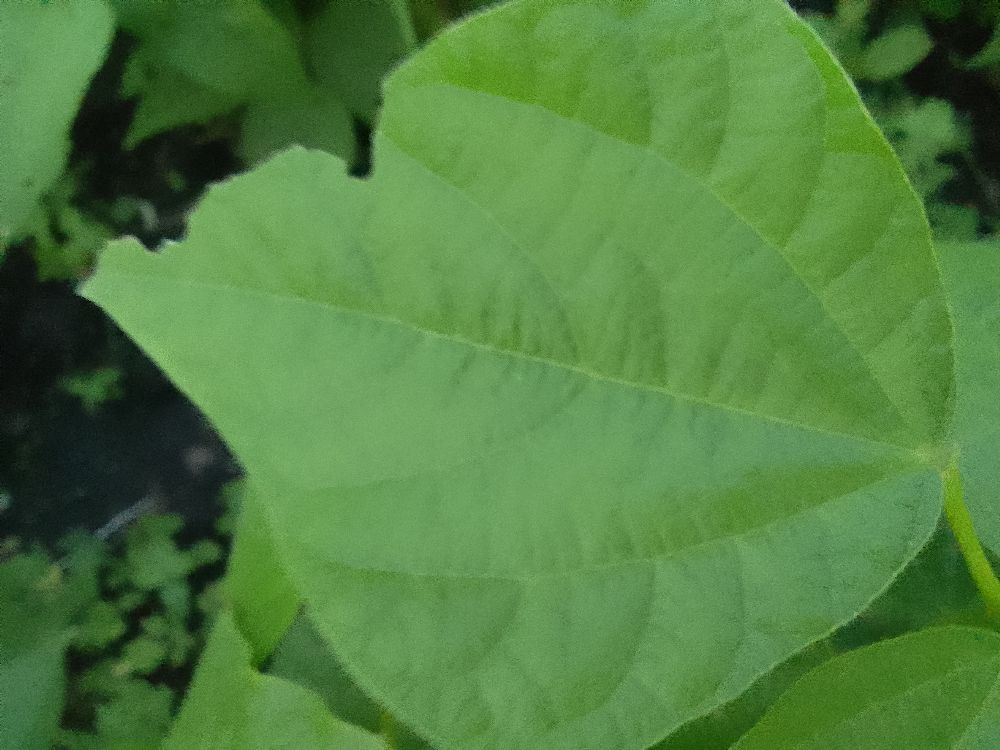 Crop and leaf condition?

common bean, healthy
